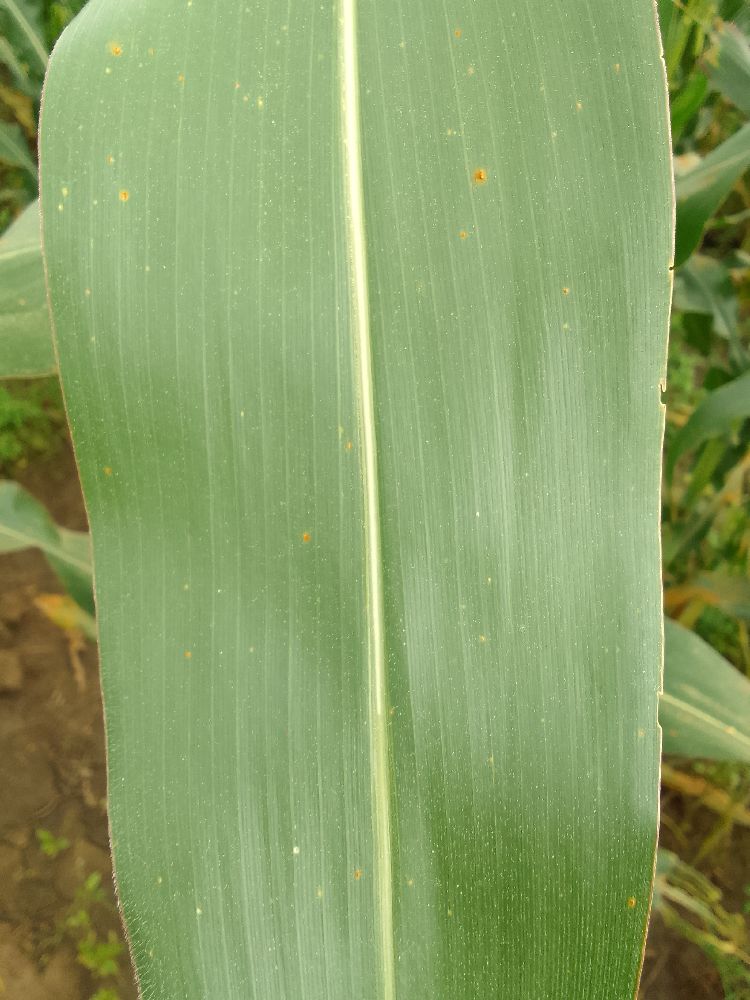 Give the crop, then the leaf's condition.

maize, healthy
